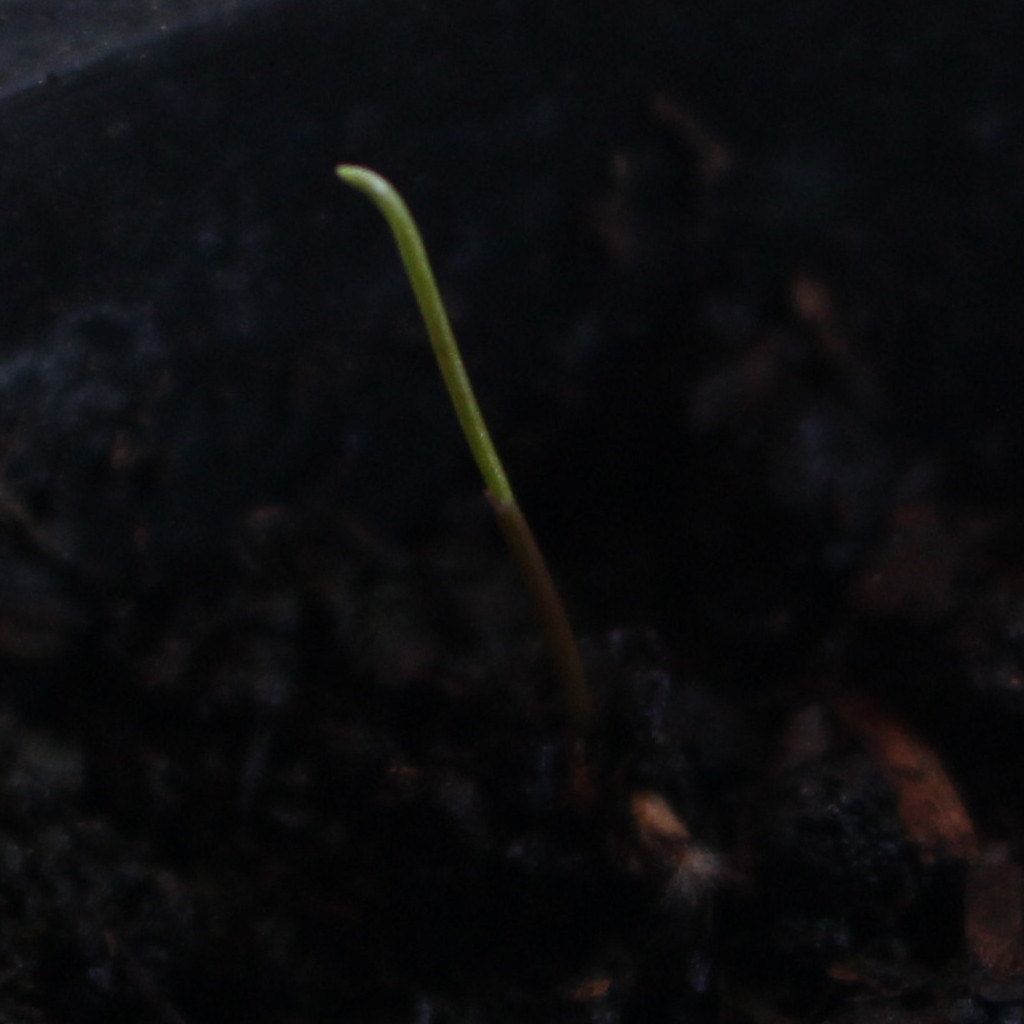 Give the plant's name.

Lolium multiflorum
